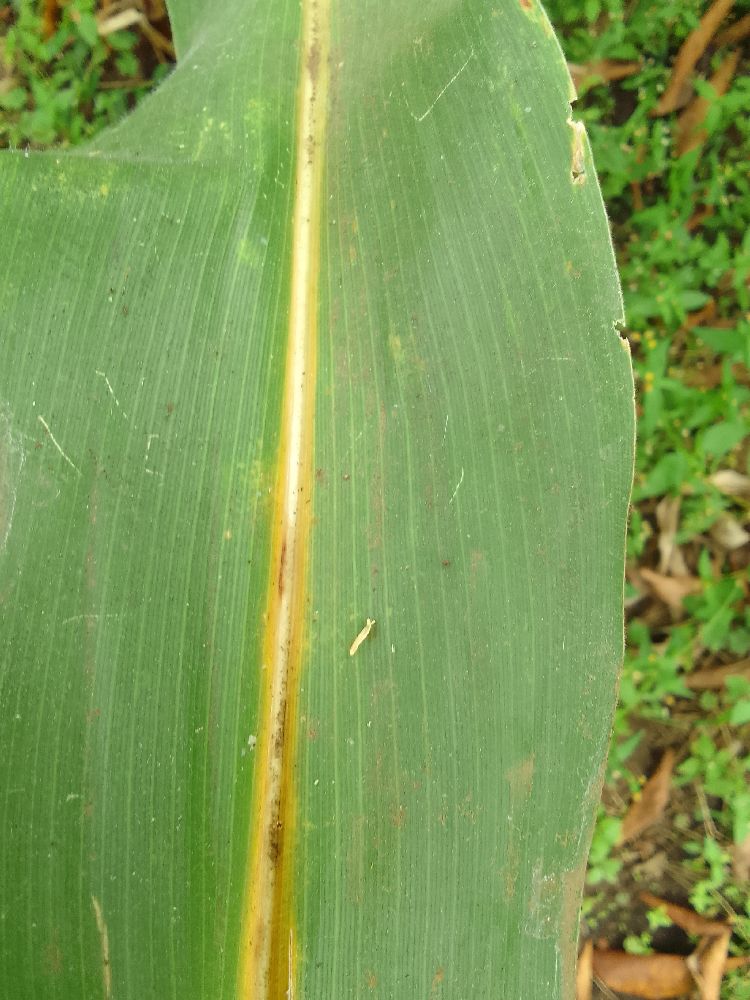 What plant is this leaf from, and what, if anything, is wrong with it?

maize, maize lethal necrosis
